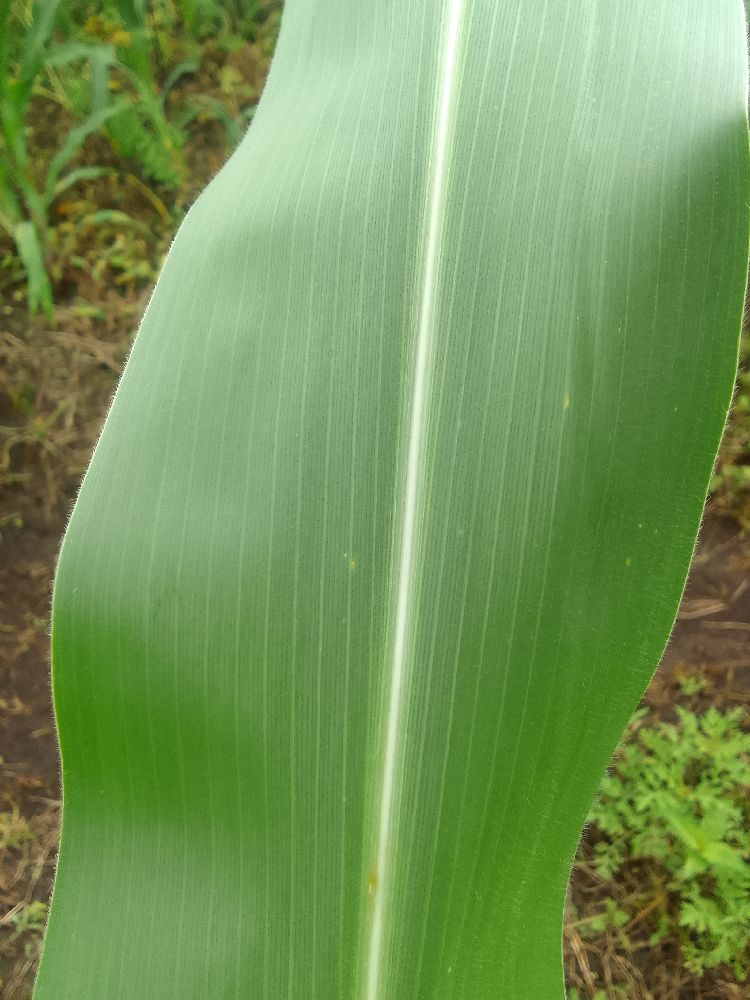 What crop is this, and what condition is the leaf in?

maize, healthy
